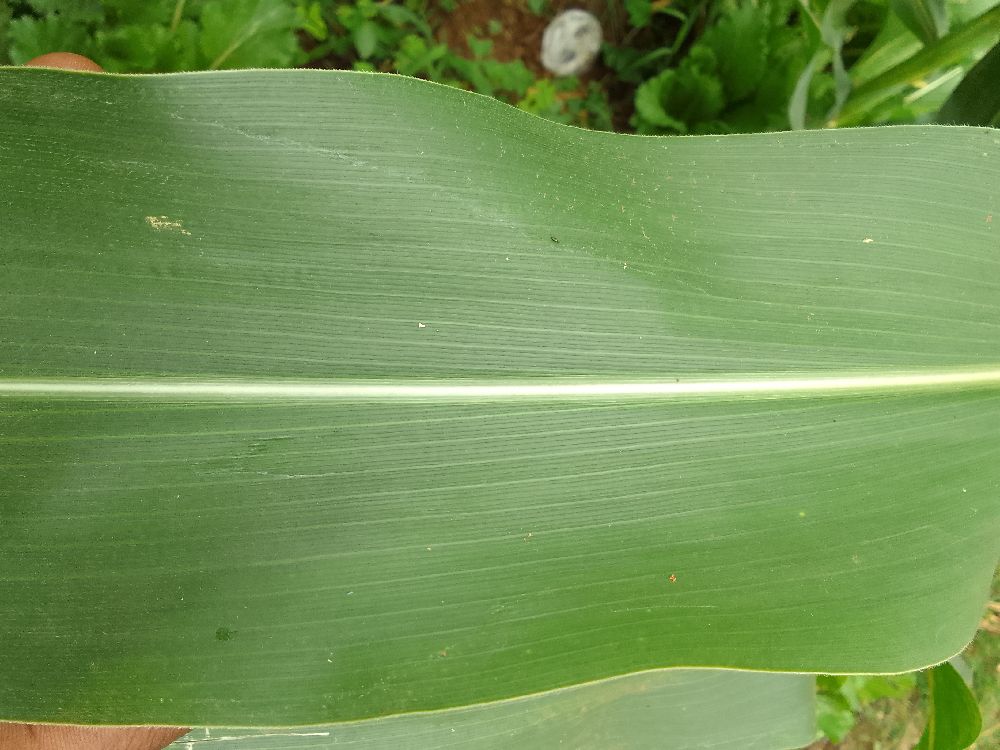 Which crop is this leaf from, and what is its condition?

maize, healthy
